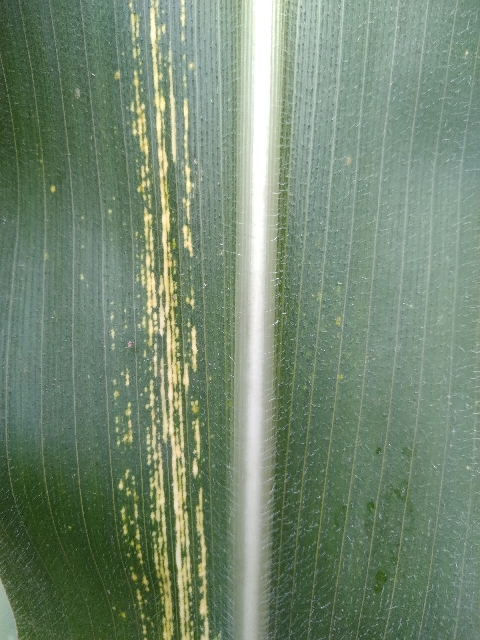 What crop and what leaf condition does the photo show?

maize, maize streak virus
